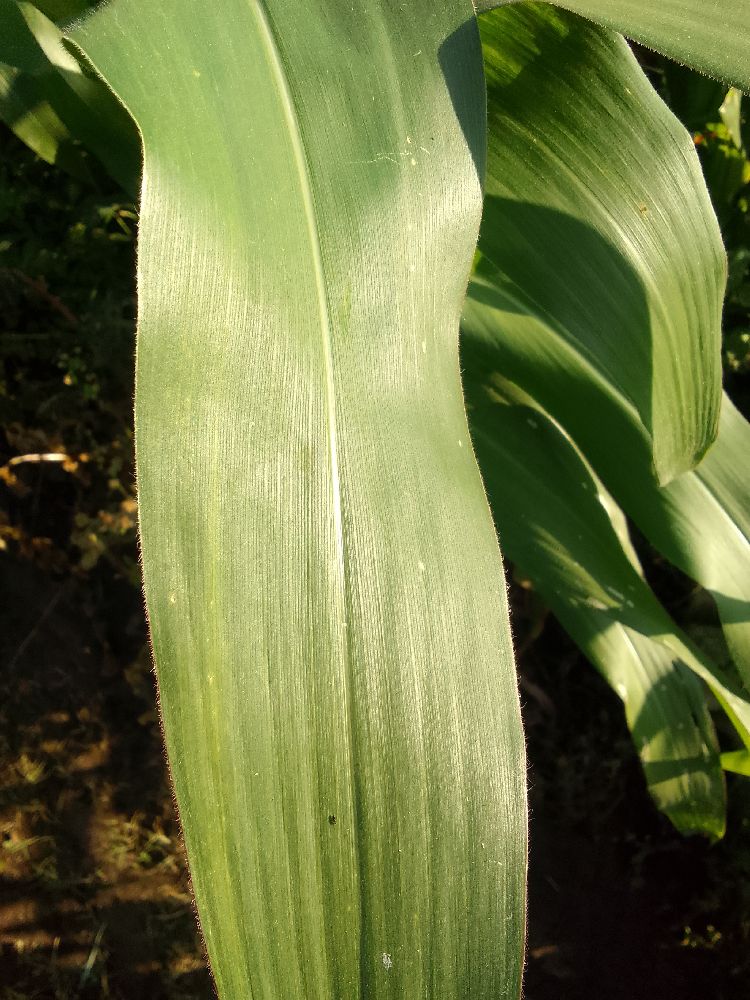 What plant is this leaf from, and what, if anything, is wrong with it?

maize, healthy
